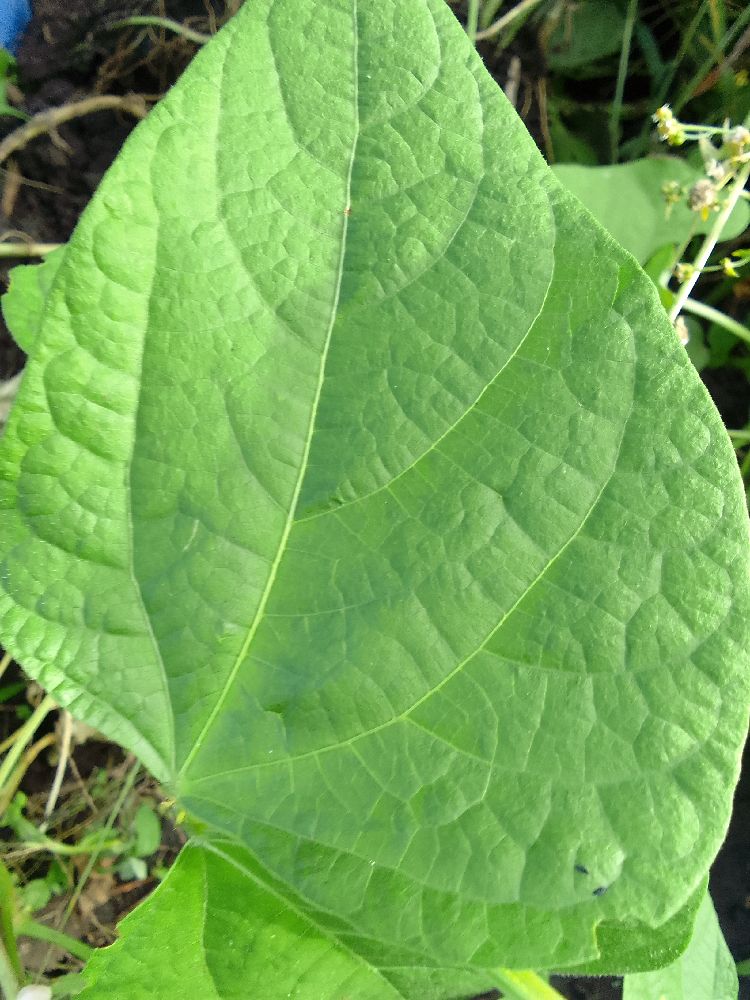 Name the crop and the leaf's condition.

common bean, healthy
